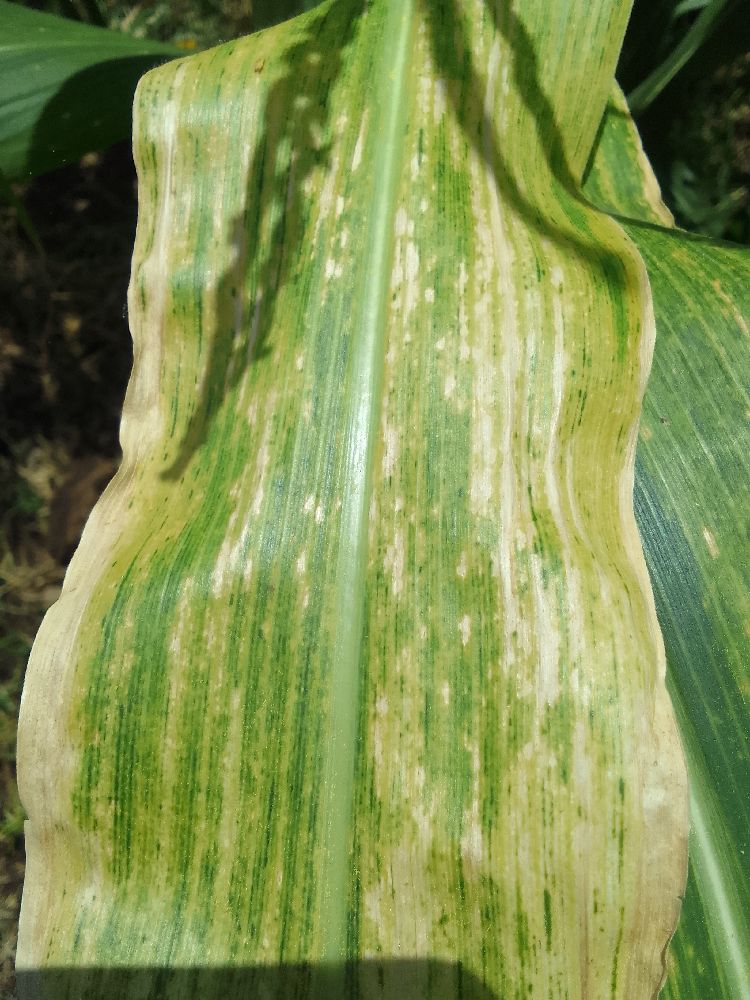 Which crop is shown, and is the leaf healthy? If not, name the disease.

maize, maize lethal necrosis
